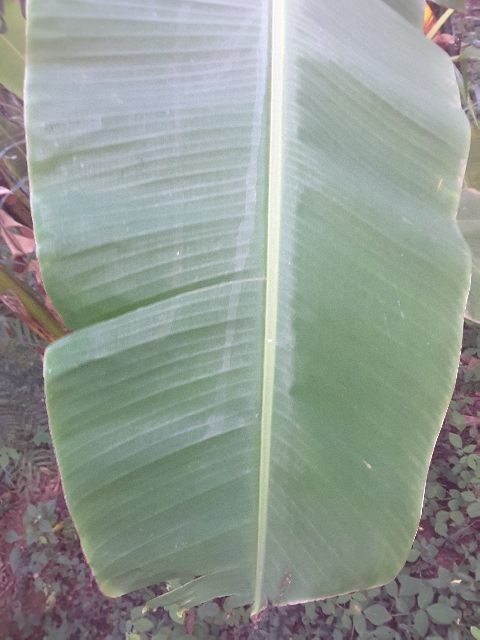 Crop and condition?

banana, healthy
